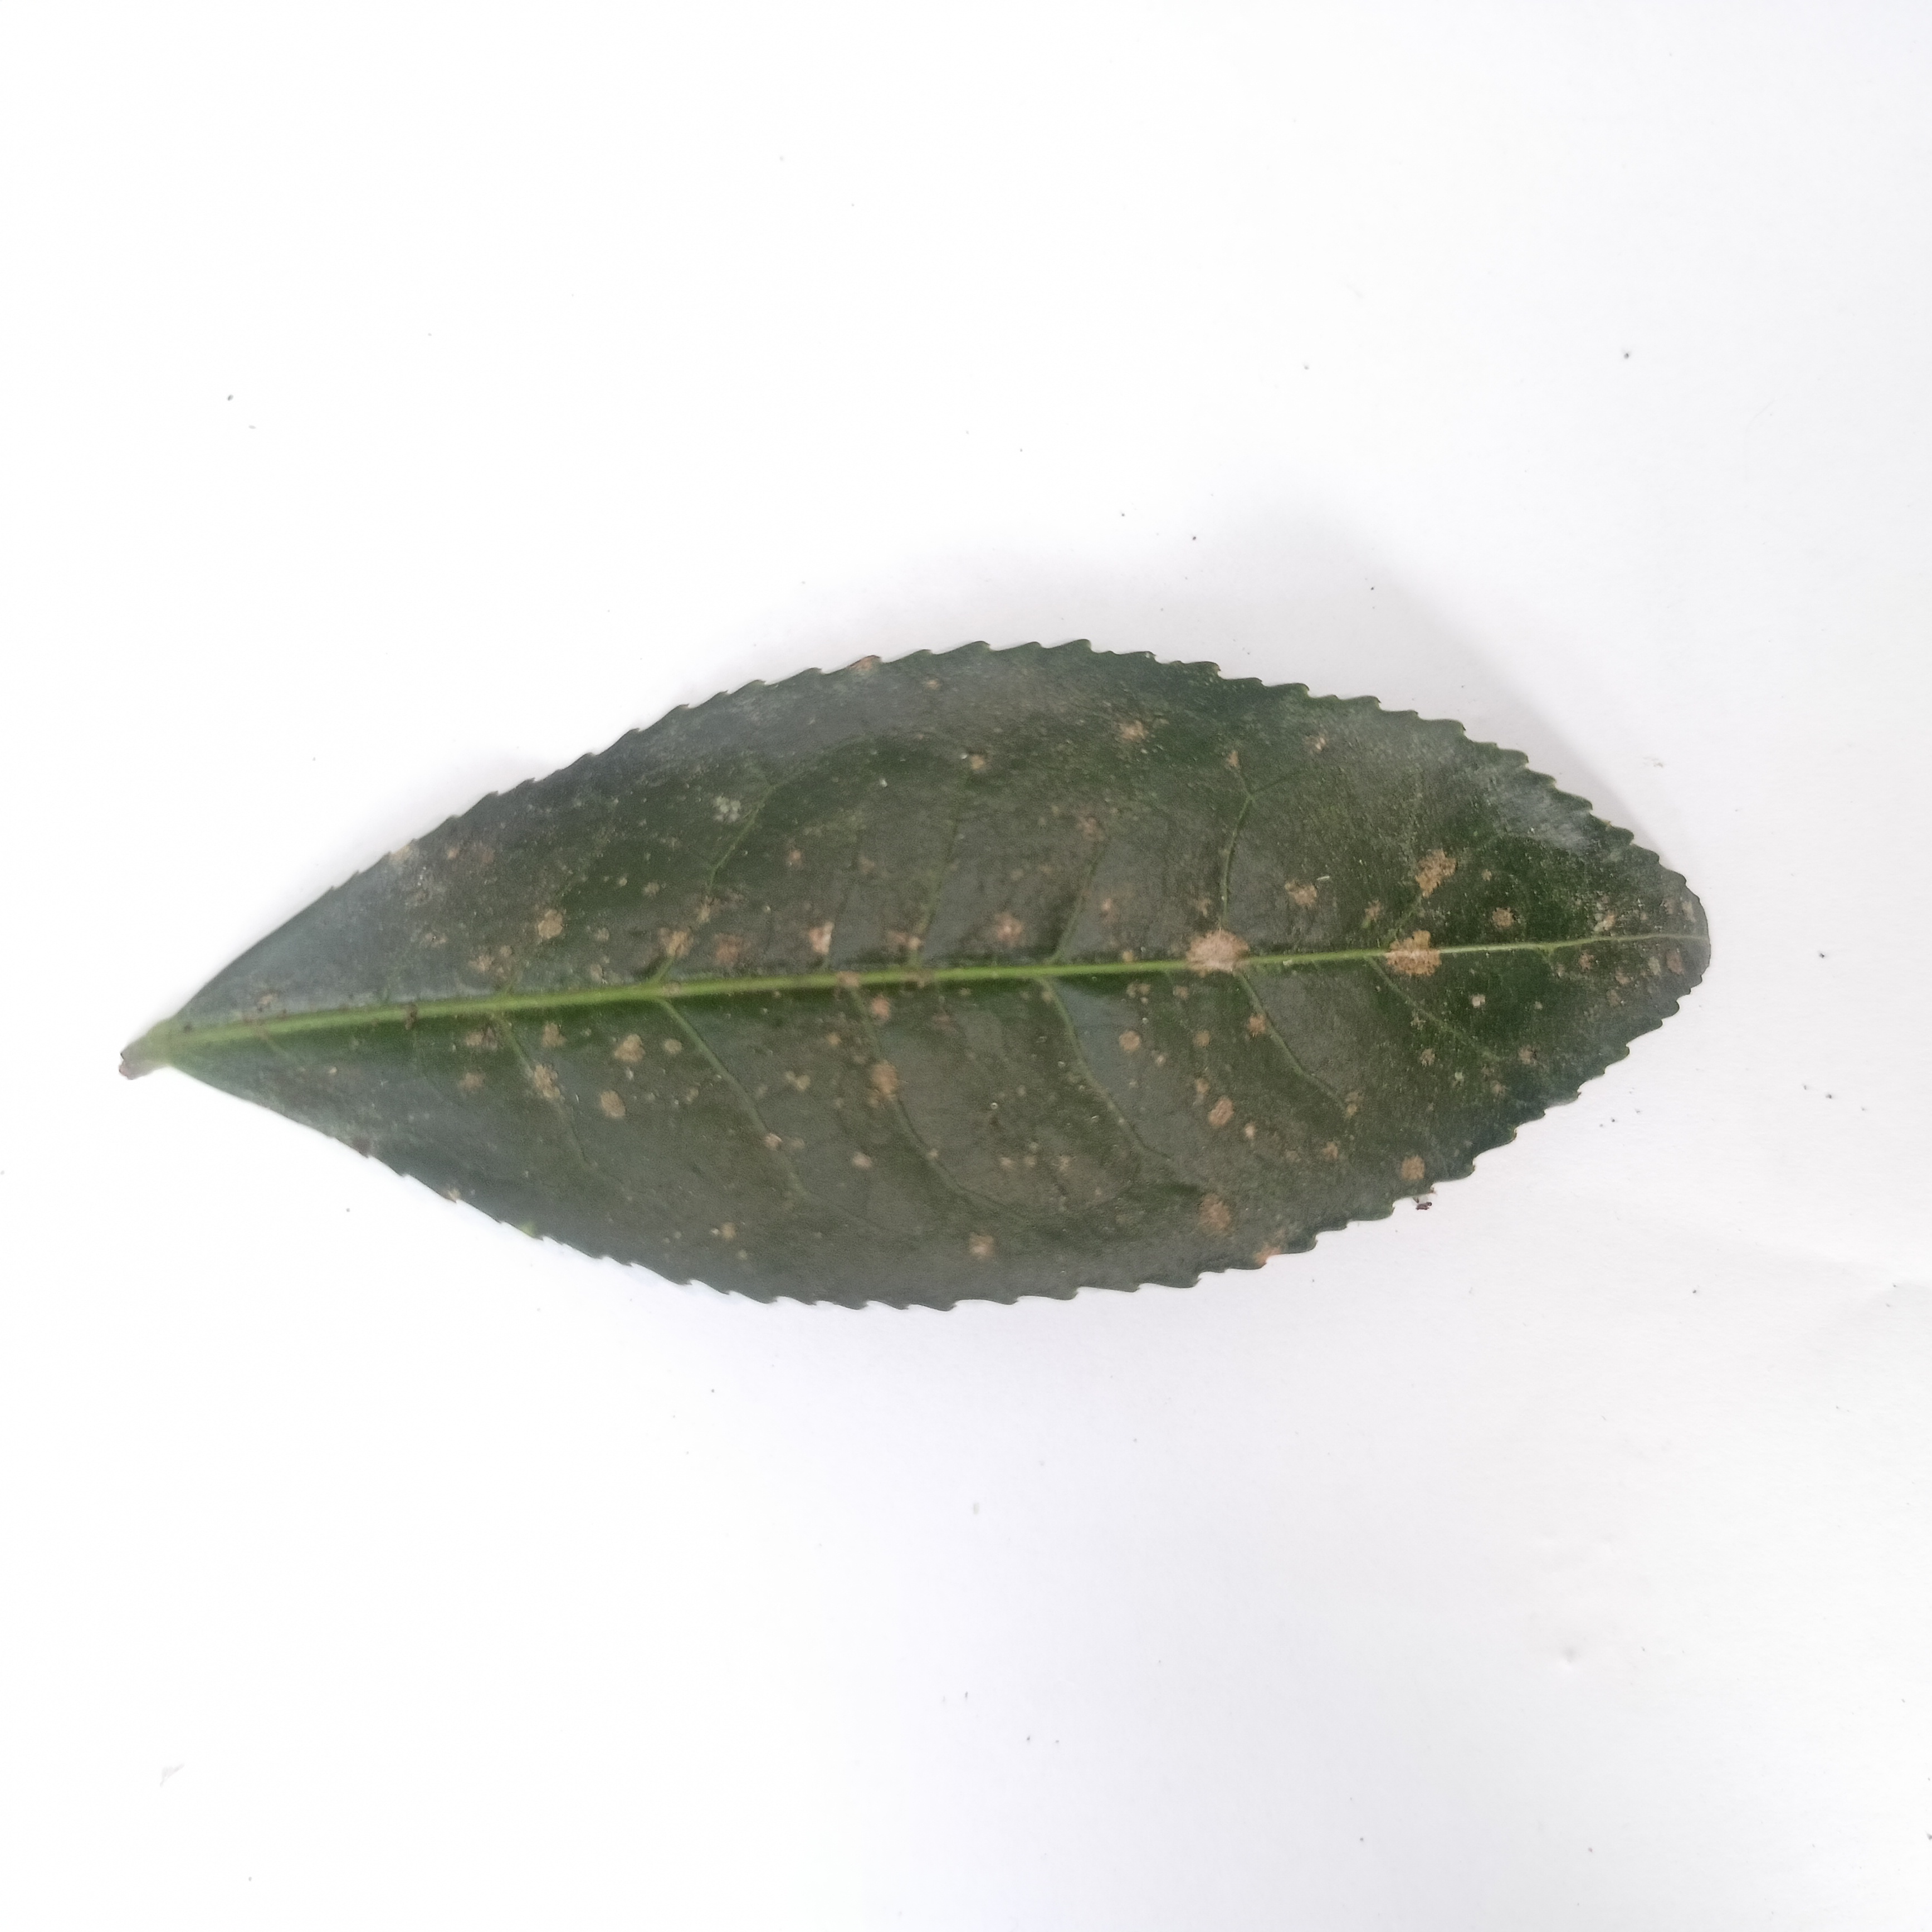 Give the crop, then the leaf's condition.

tea, algal leaf
